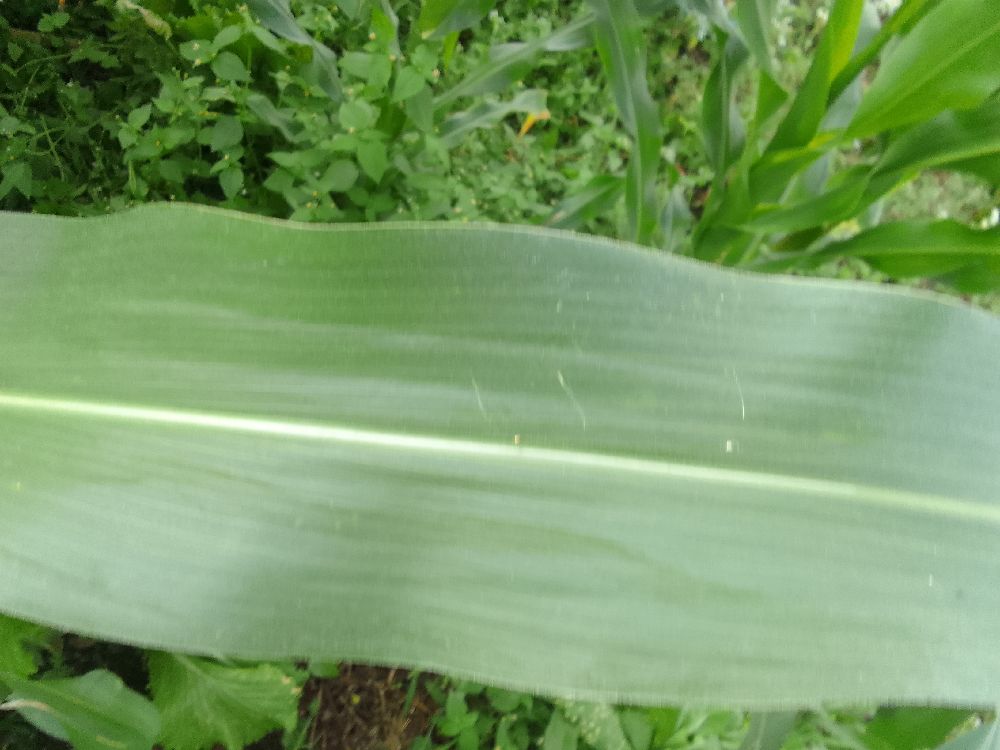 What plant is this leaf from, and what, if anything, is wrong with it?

maize, healthy
